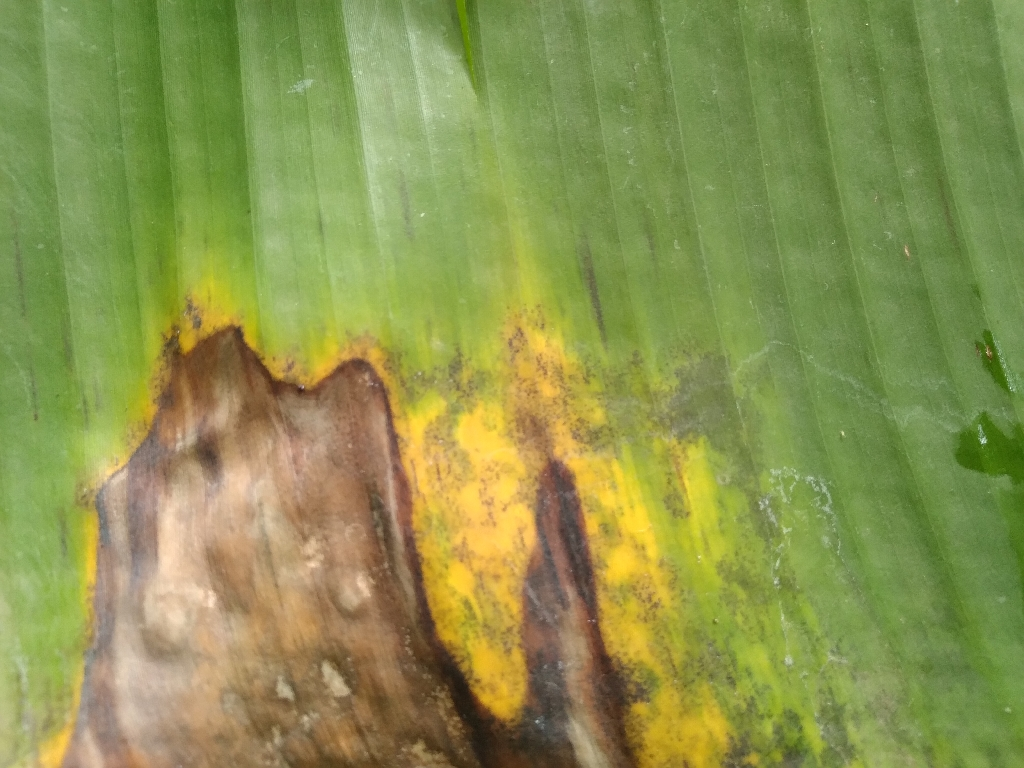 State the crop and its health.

banana, black sigatoka
